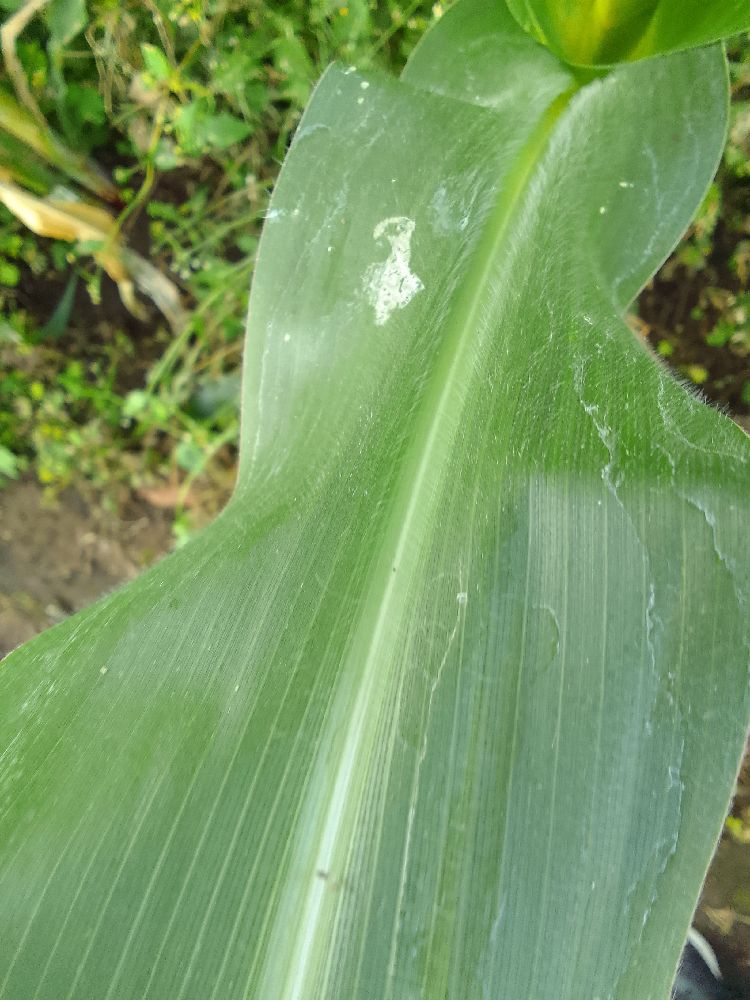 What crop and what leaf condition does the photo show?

maize, healthy
